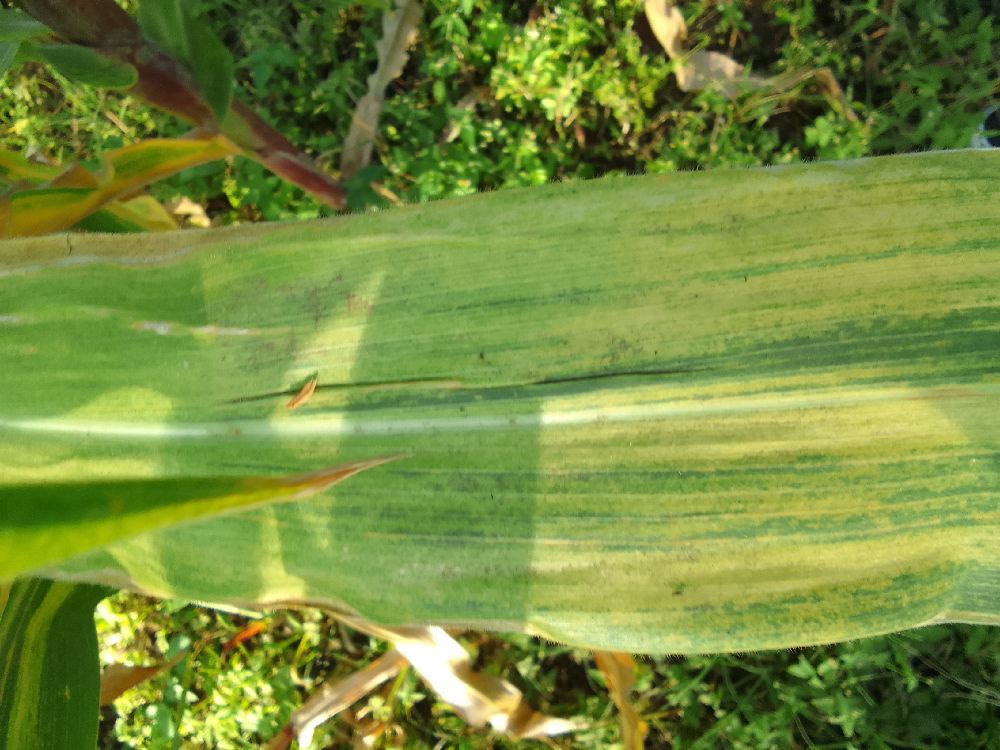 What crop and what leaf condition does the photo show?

maize, maize lethal necrosis
